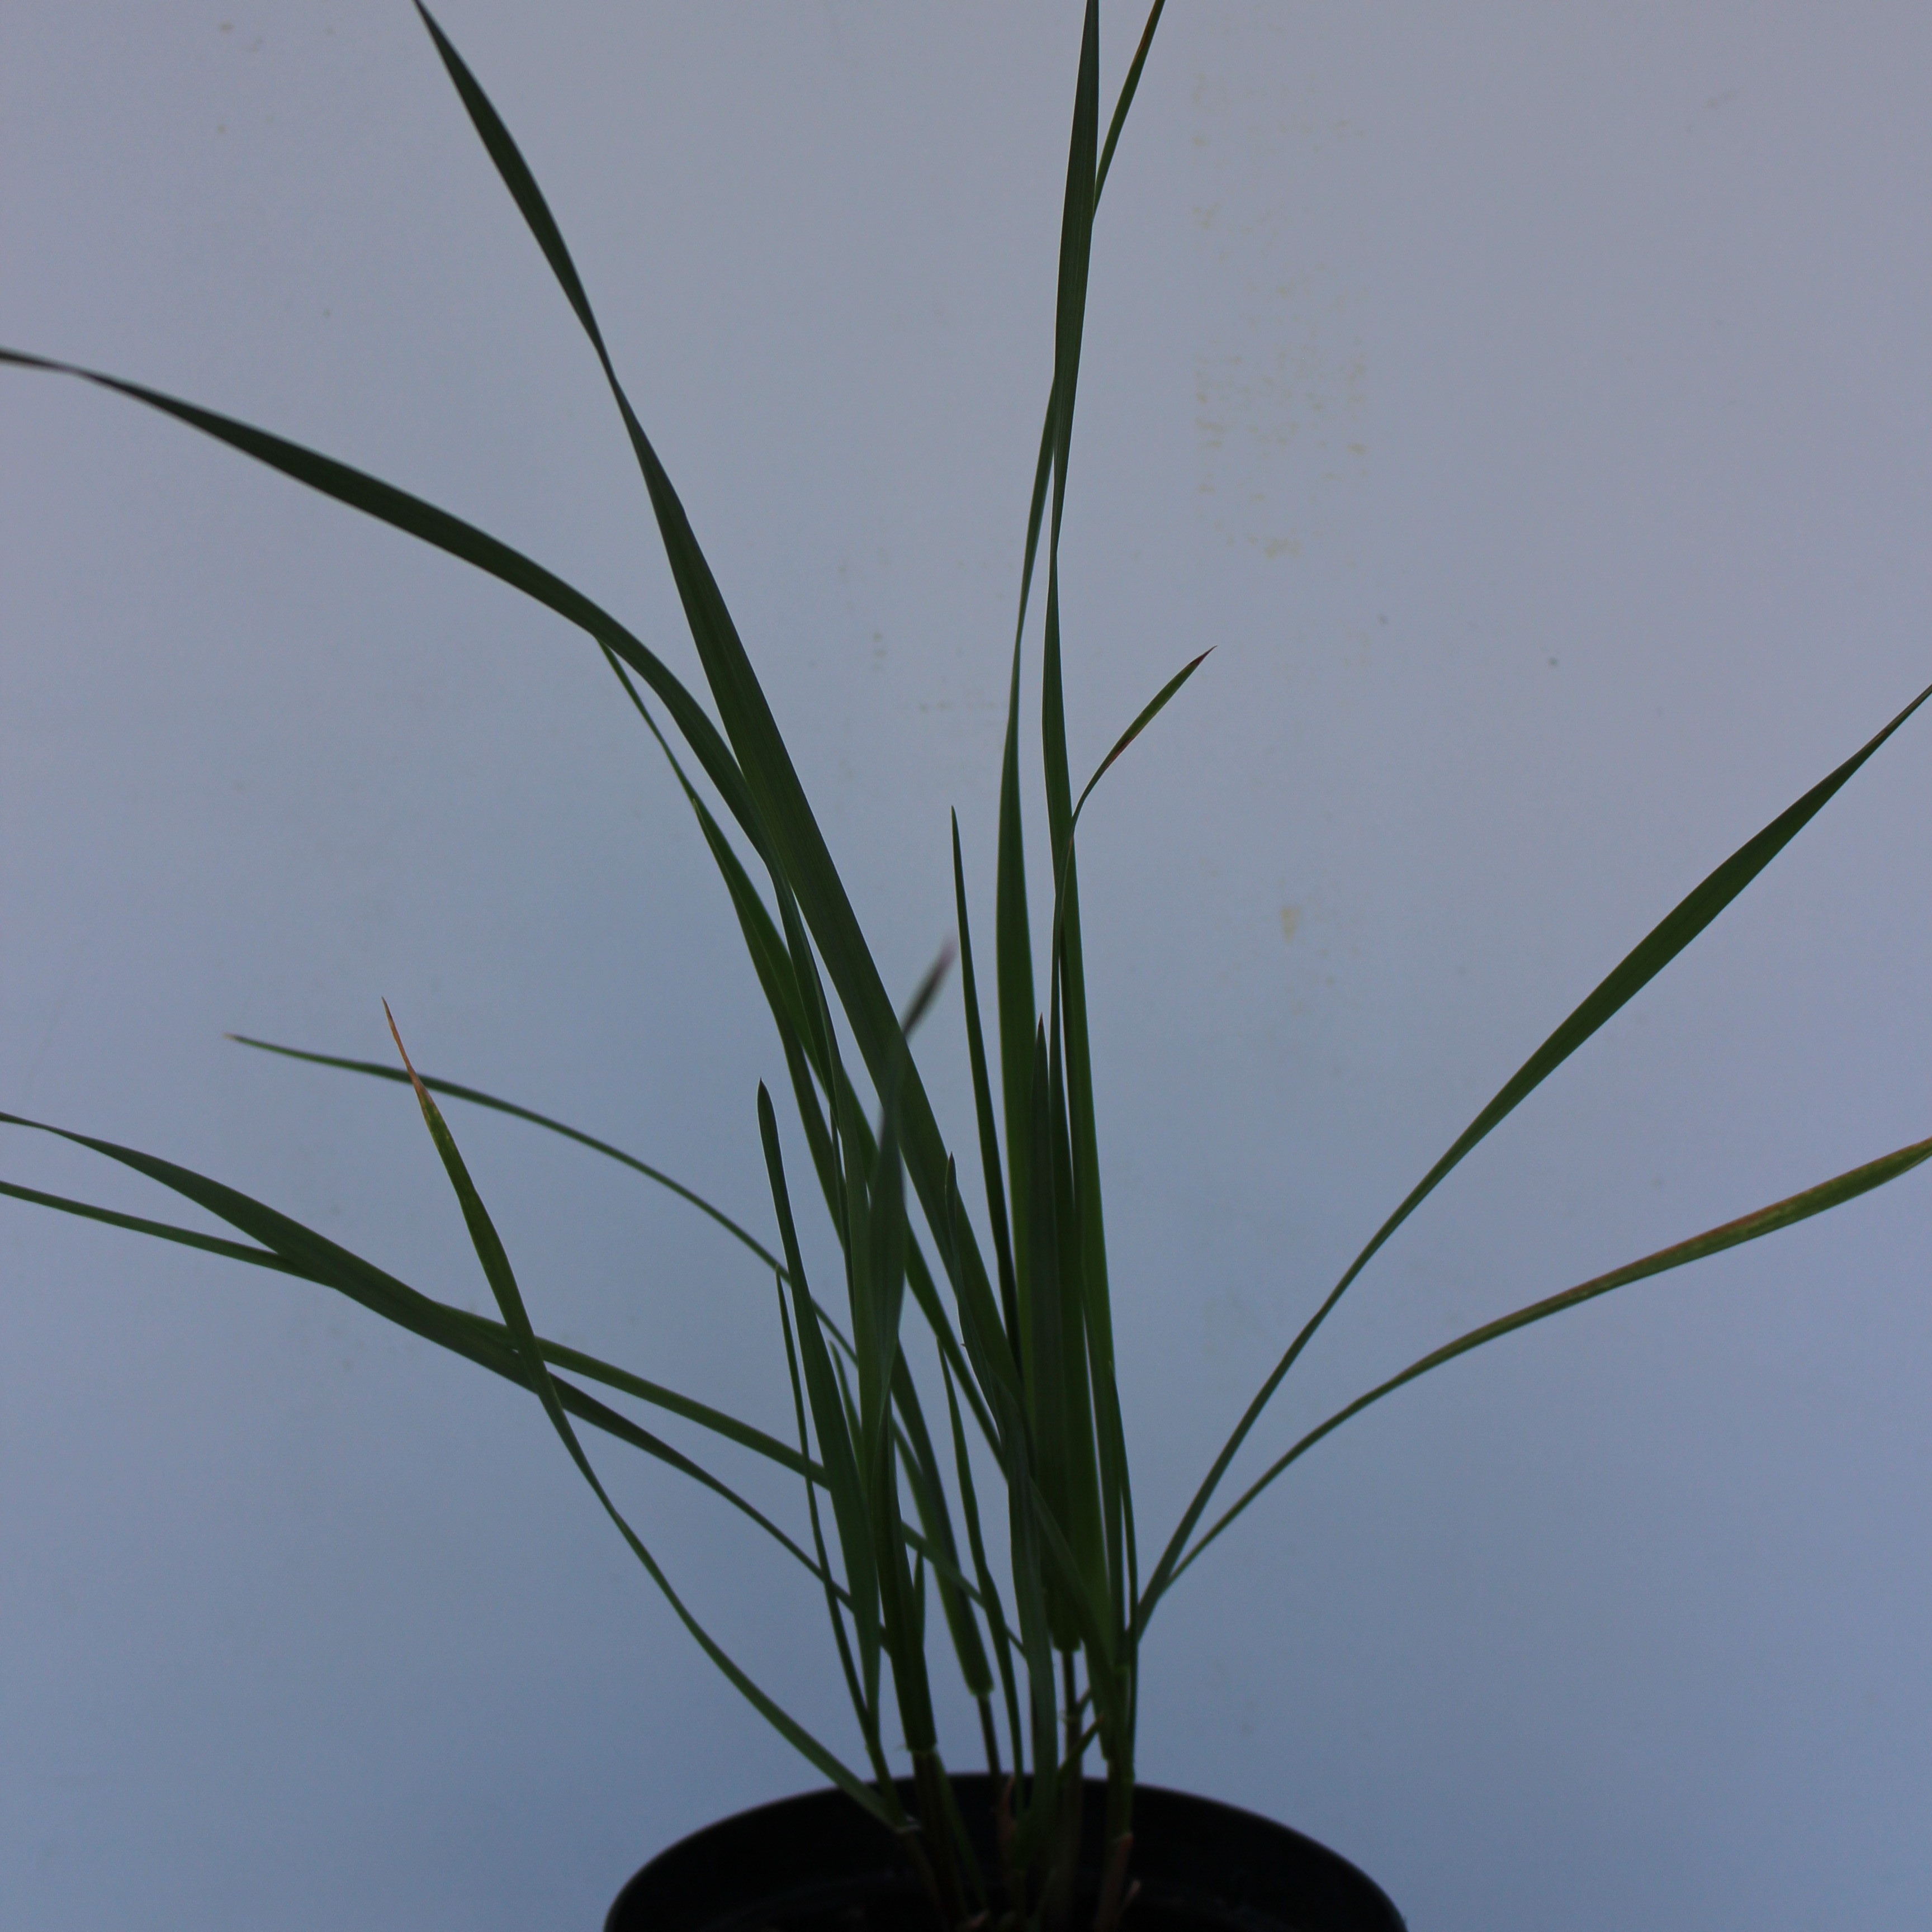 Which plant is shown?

Lolium multiflorum
